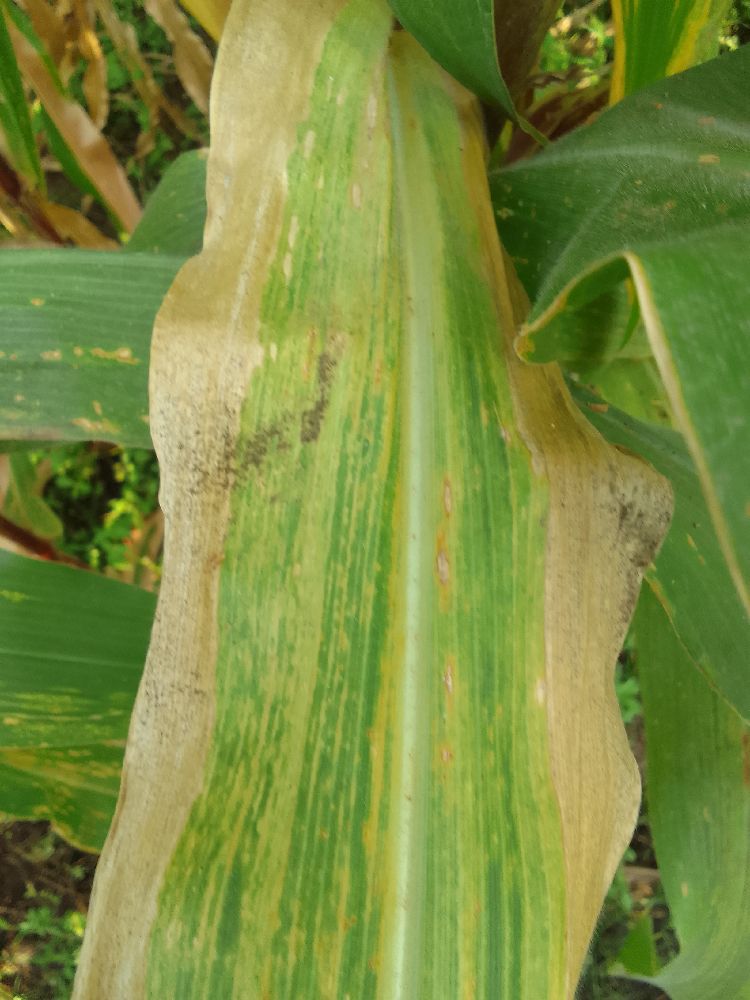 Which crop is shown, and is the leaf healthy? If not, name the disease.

maize, maize lethal necrosis
